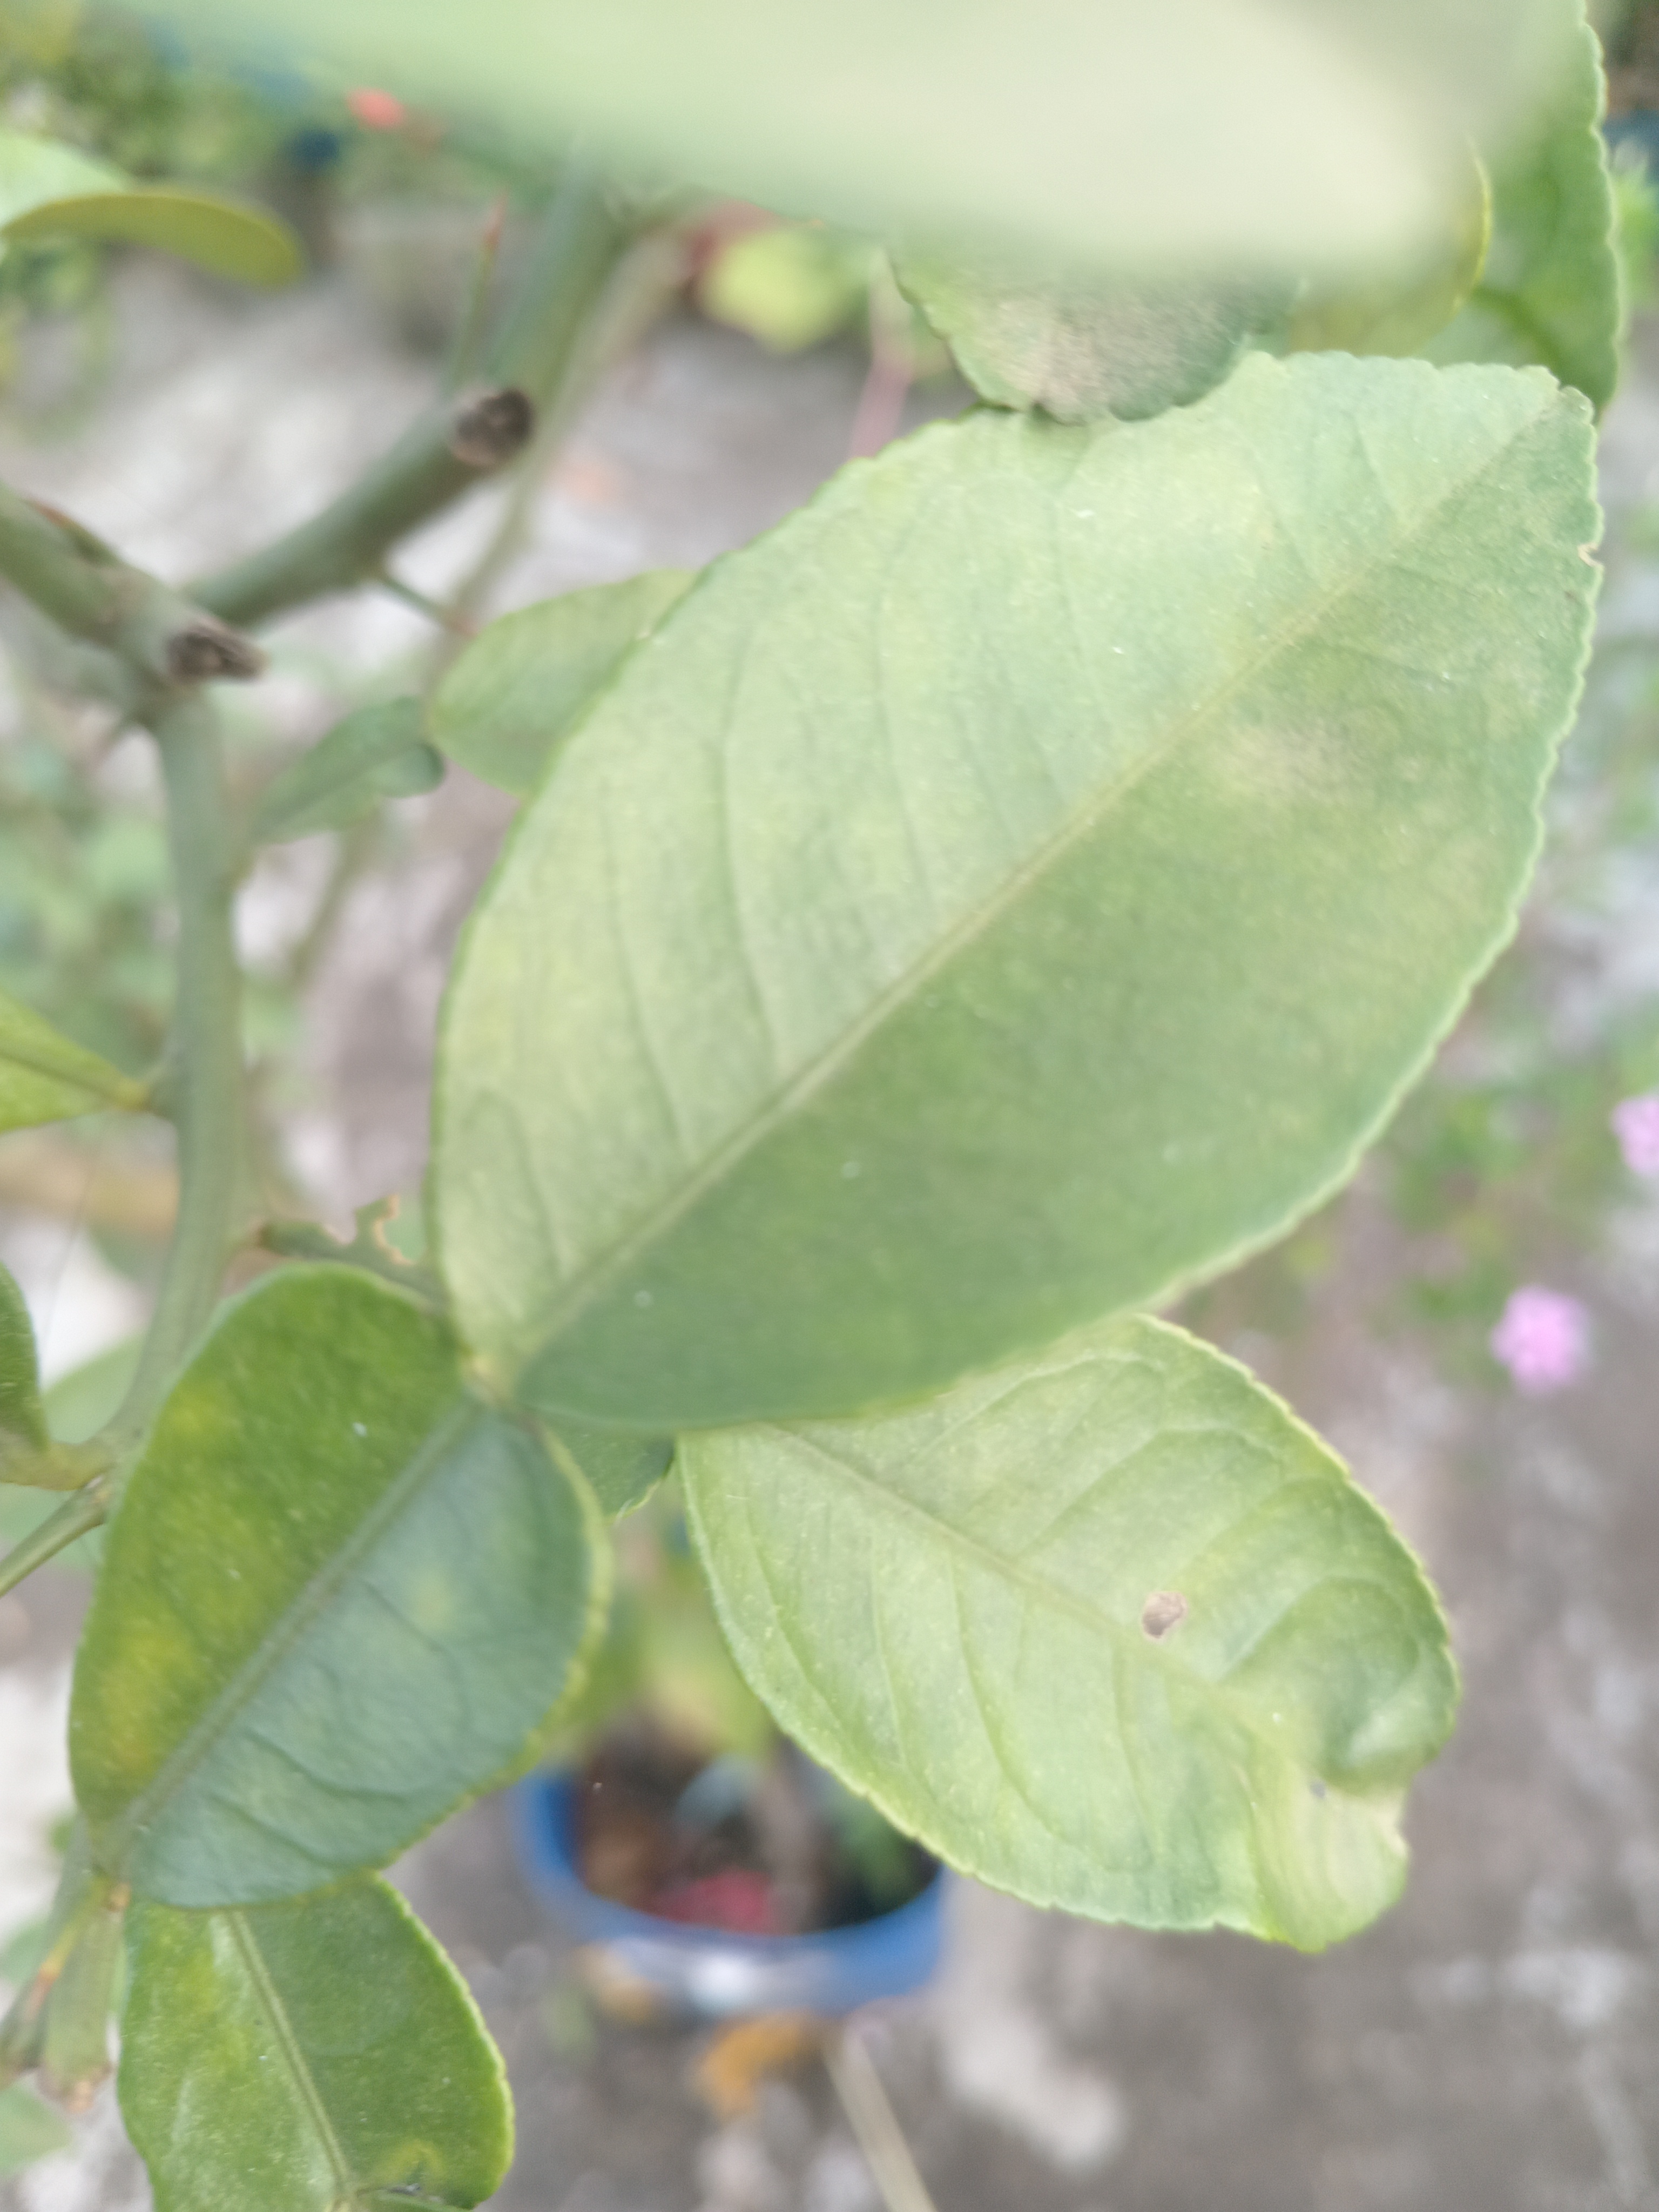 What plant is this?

lemon
